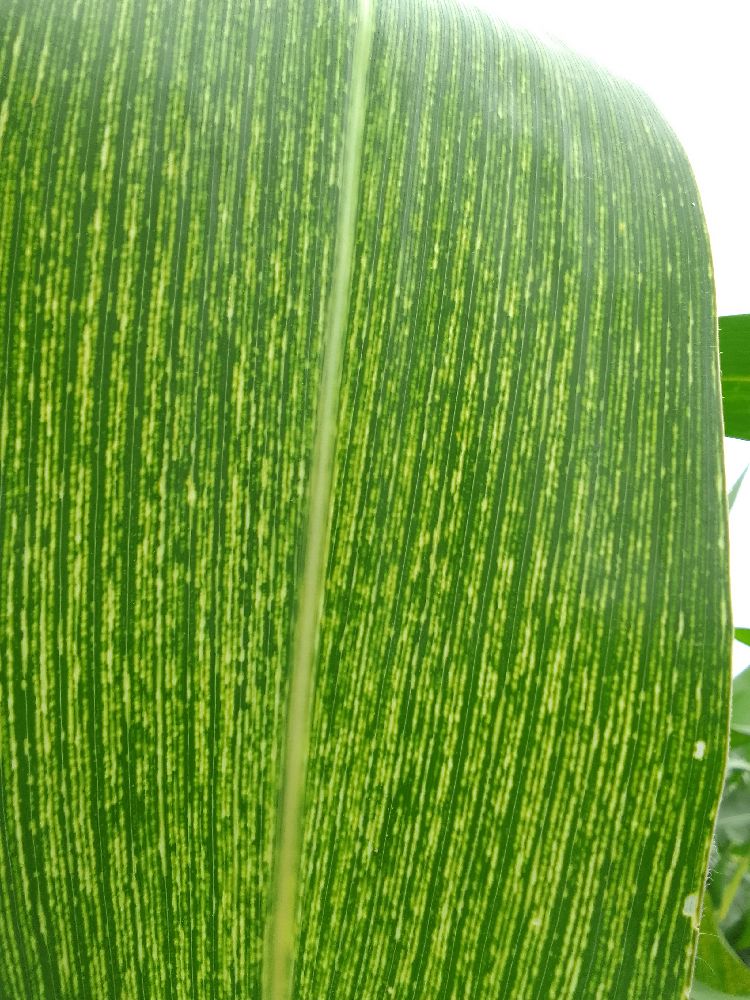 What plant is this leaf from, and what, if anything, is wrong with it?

maize, maize streak virus
